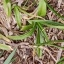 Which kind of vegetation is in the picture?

grass
